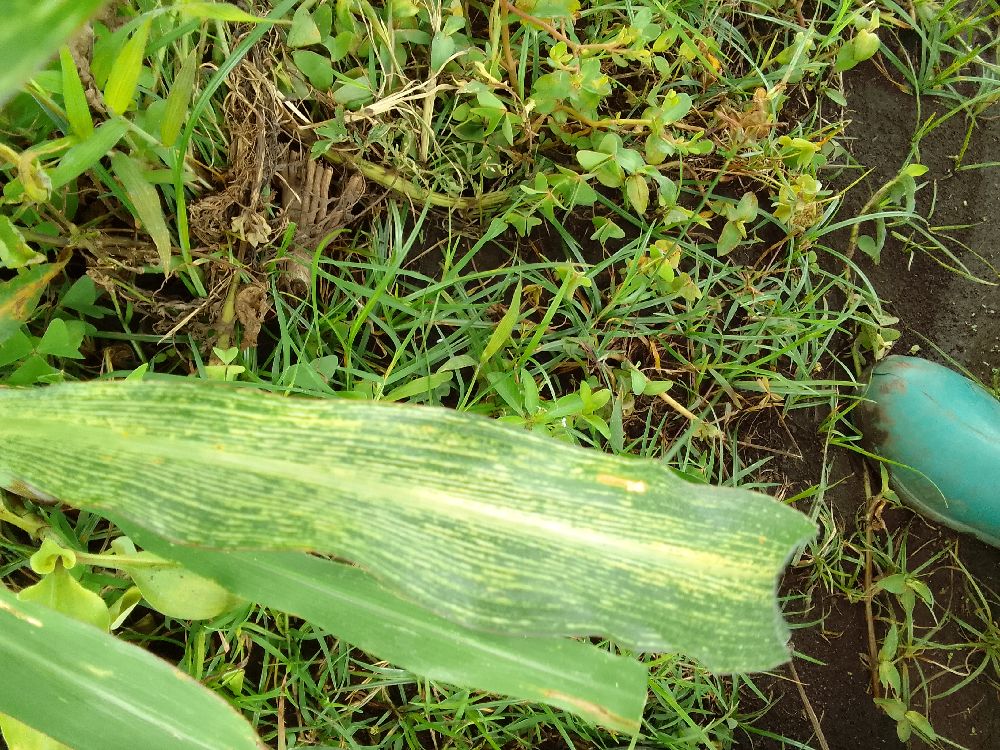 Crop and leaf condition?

maize, maize streak virus
